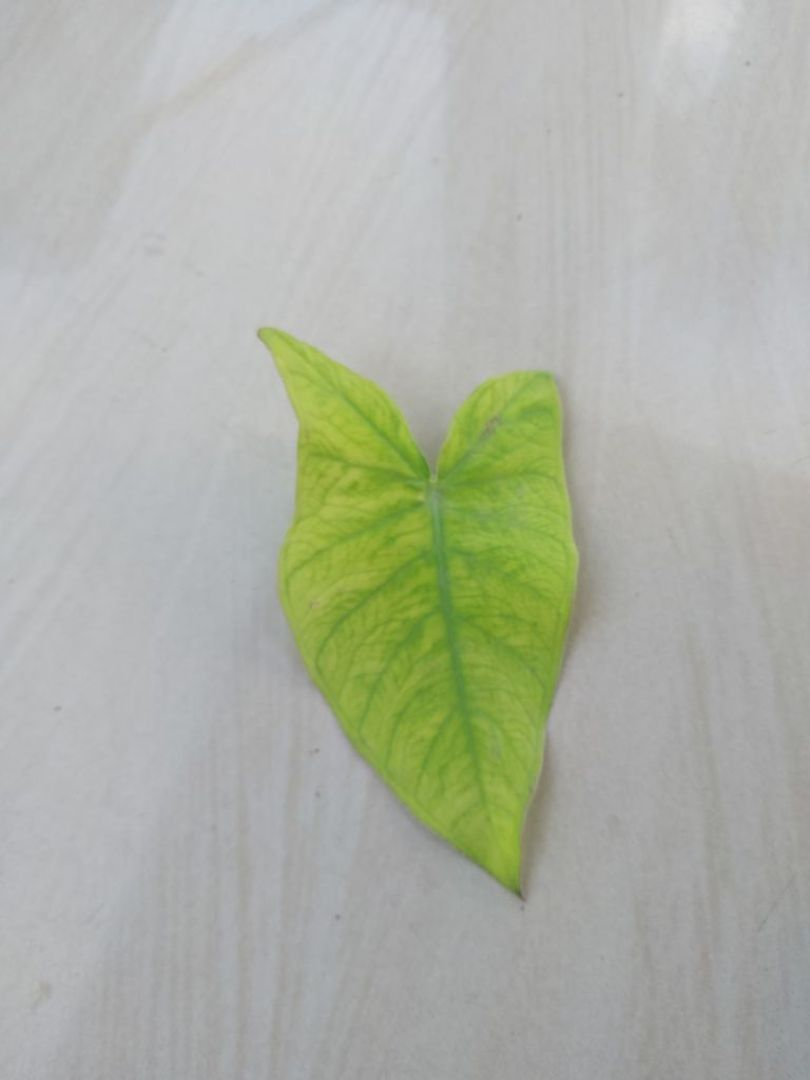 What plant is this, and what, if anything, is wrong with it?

taro, mosaic
